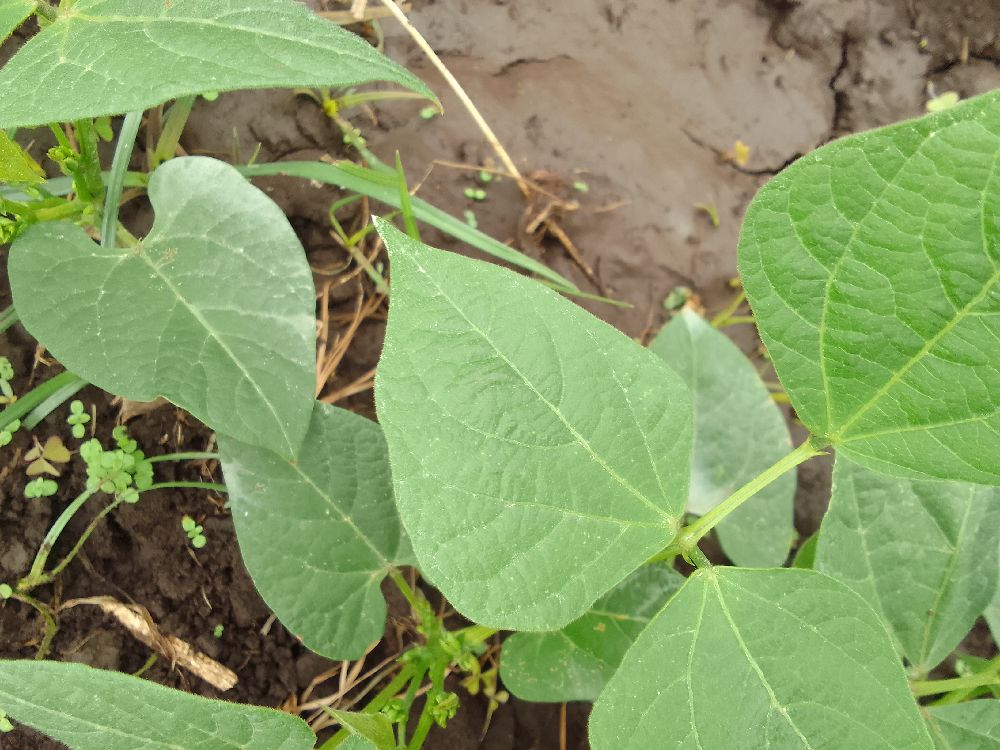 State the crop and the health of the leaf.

common bean, healthy
